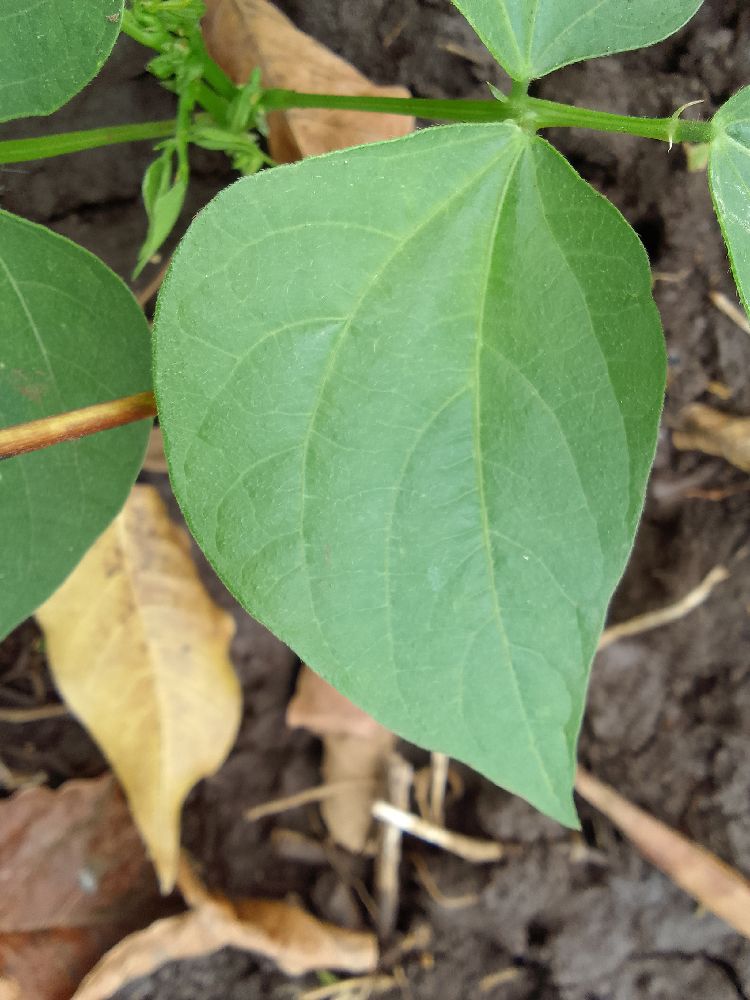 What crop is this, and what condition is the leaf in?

common bean, healthy
